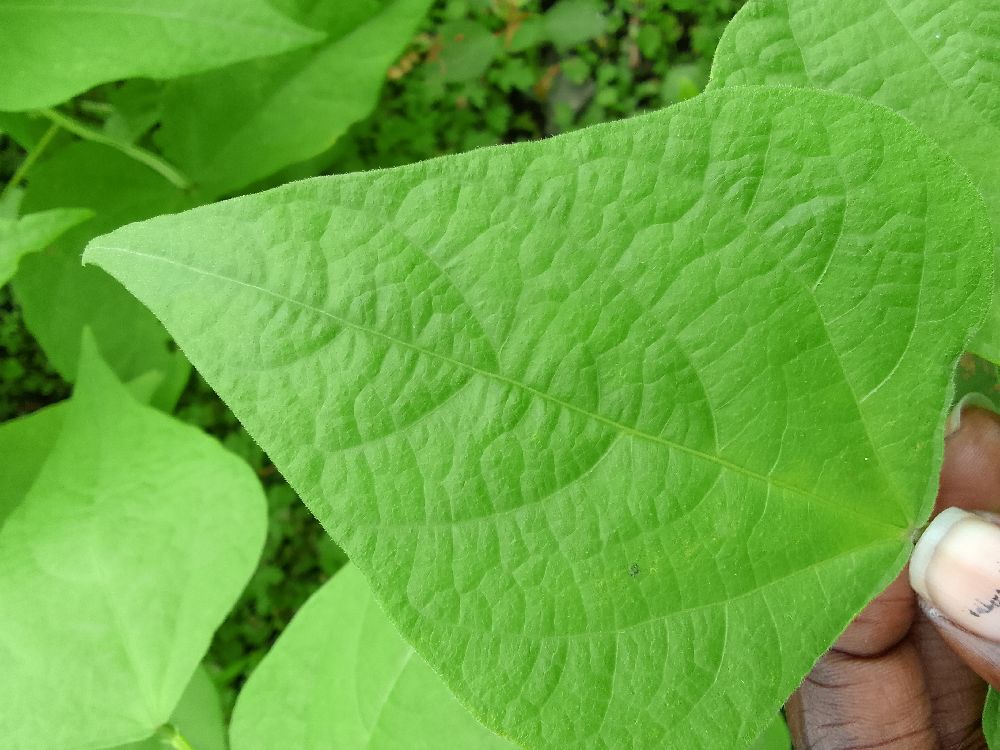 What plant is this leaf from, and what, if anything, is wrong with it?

common bean, healthy
